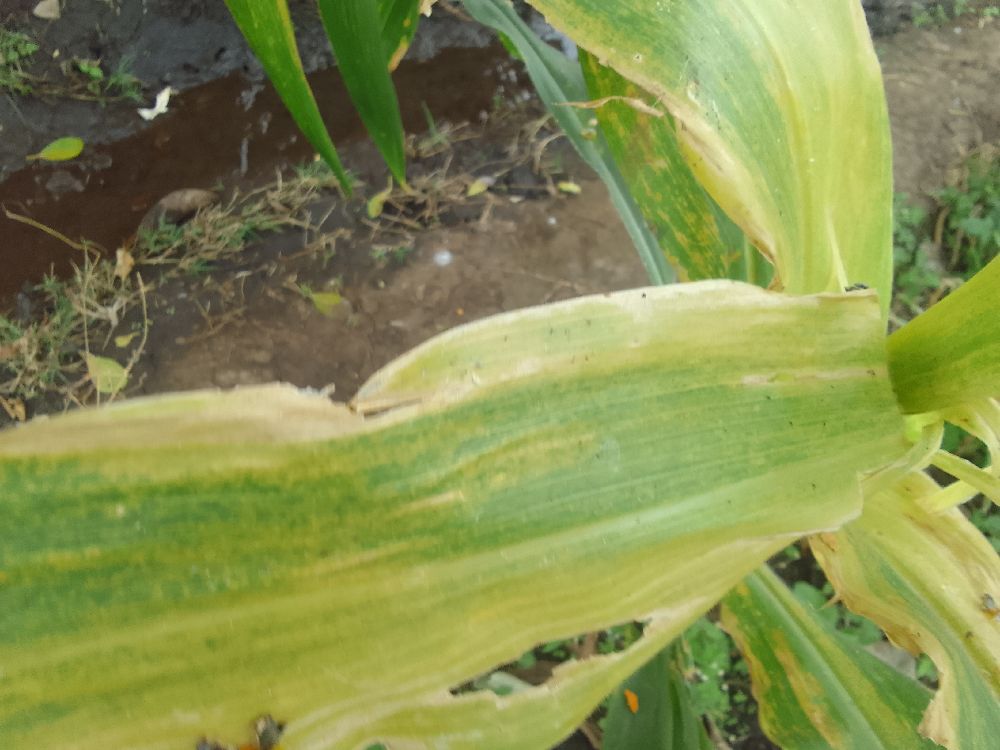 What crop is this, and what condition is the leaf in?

maize, maize lethal necrosis
